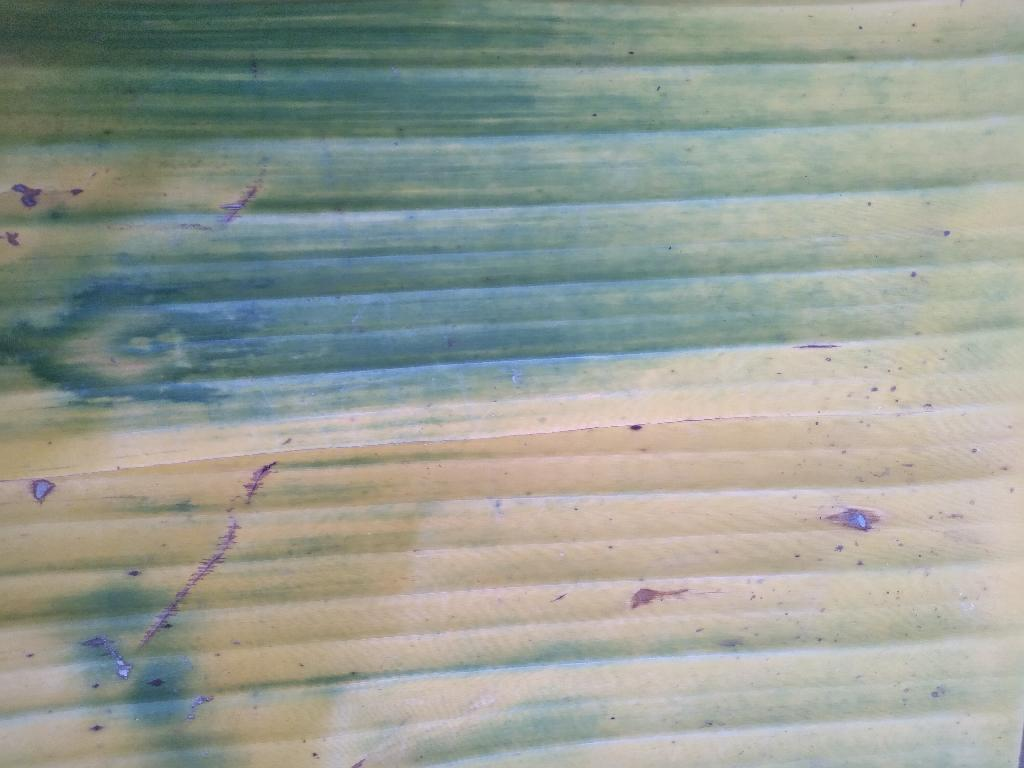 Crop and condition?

banana, fusarium wilt race 1
